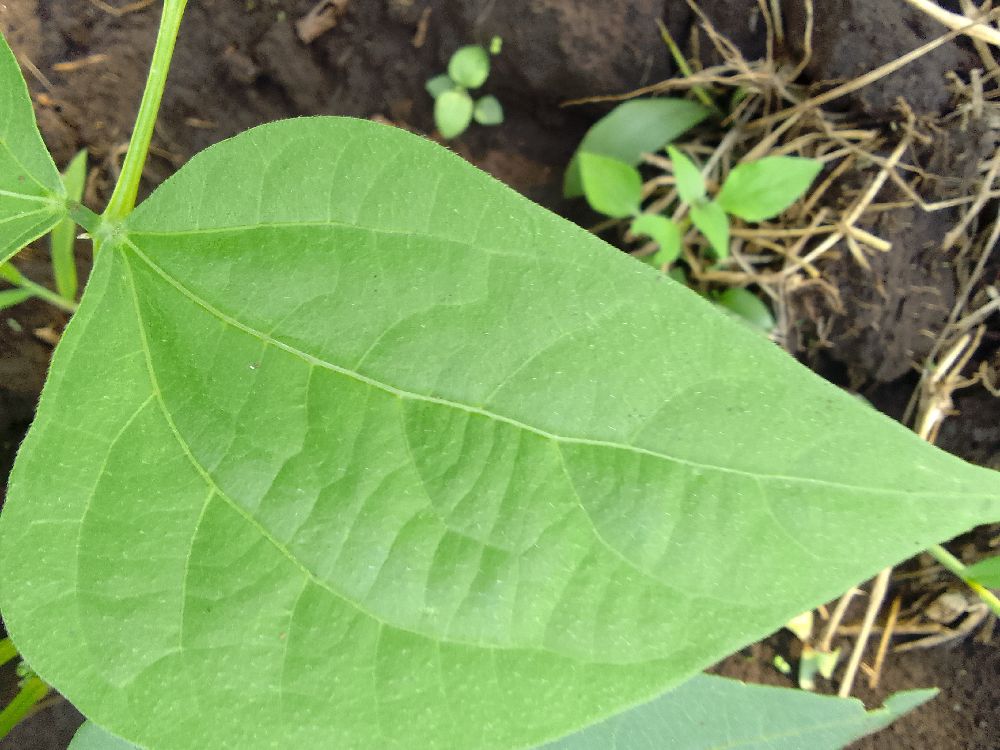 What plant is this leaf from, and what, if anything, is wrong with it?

common bean, healthy
